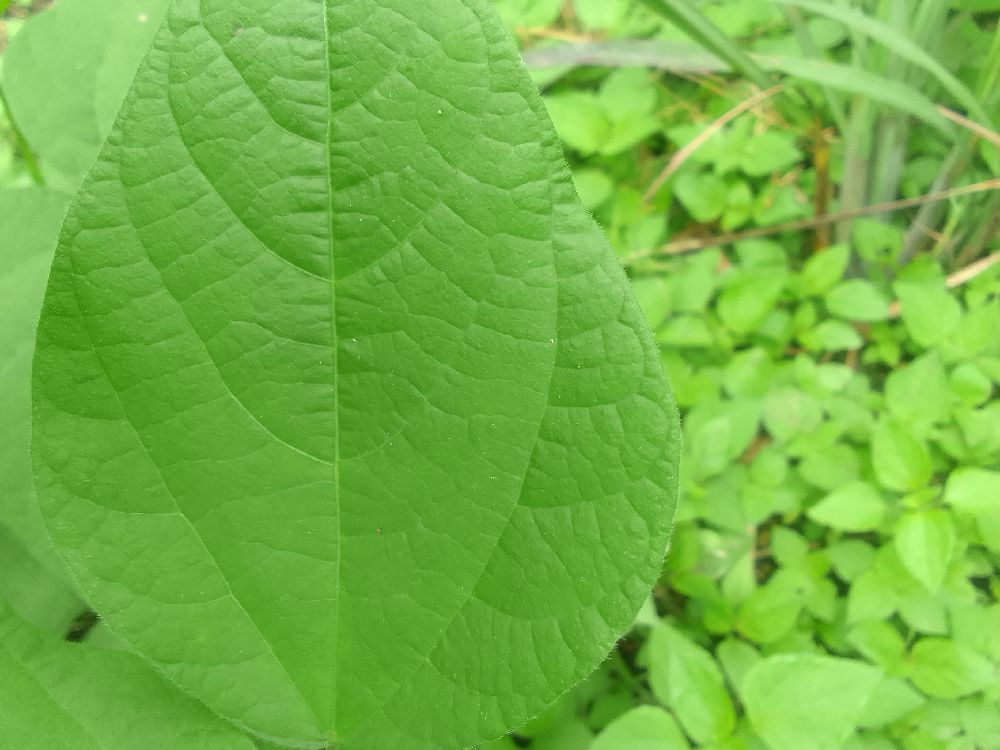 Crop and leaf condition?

common bean, healthy
